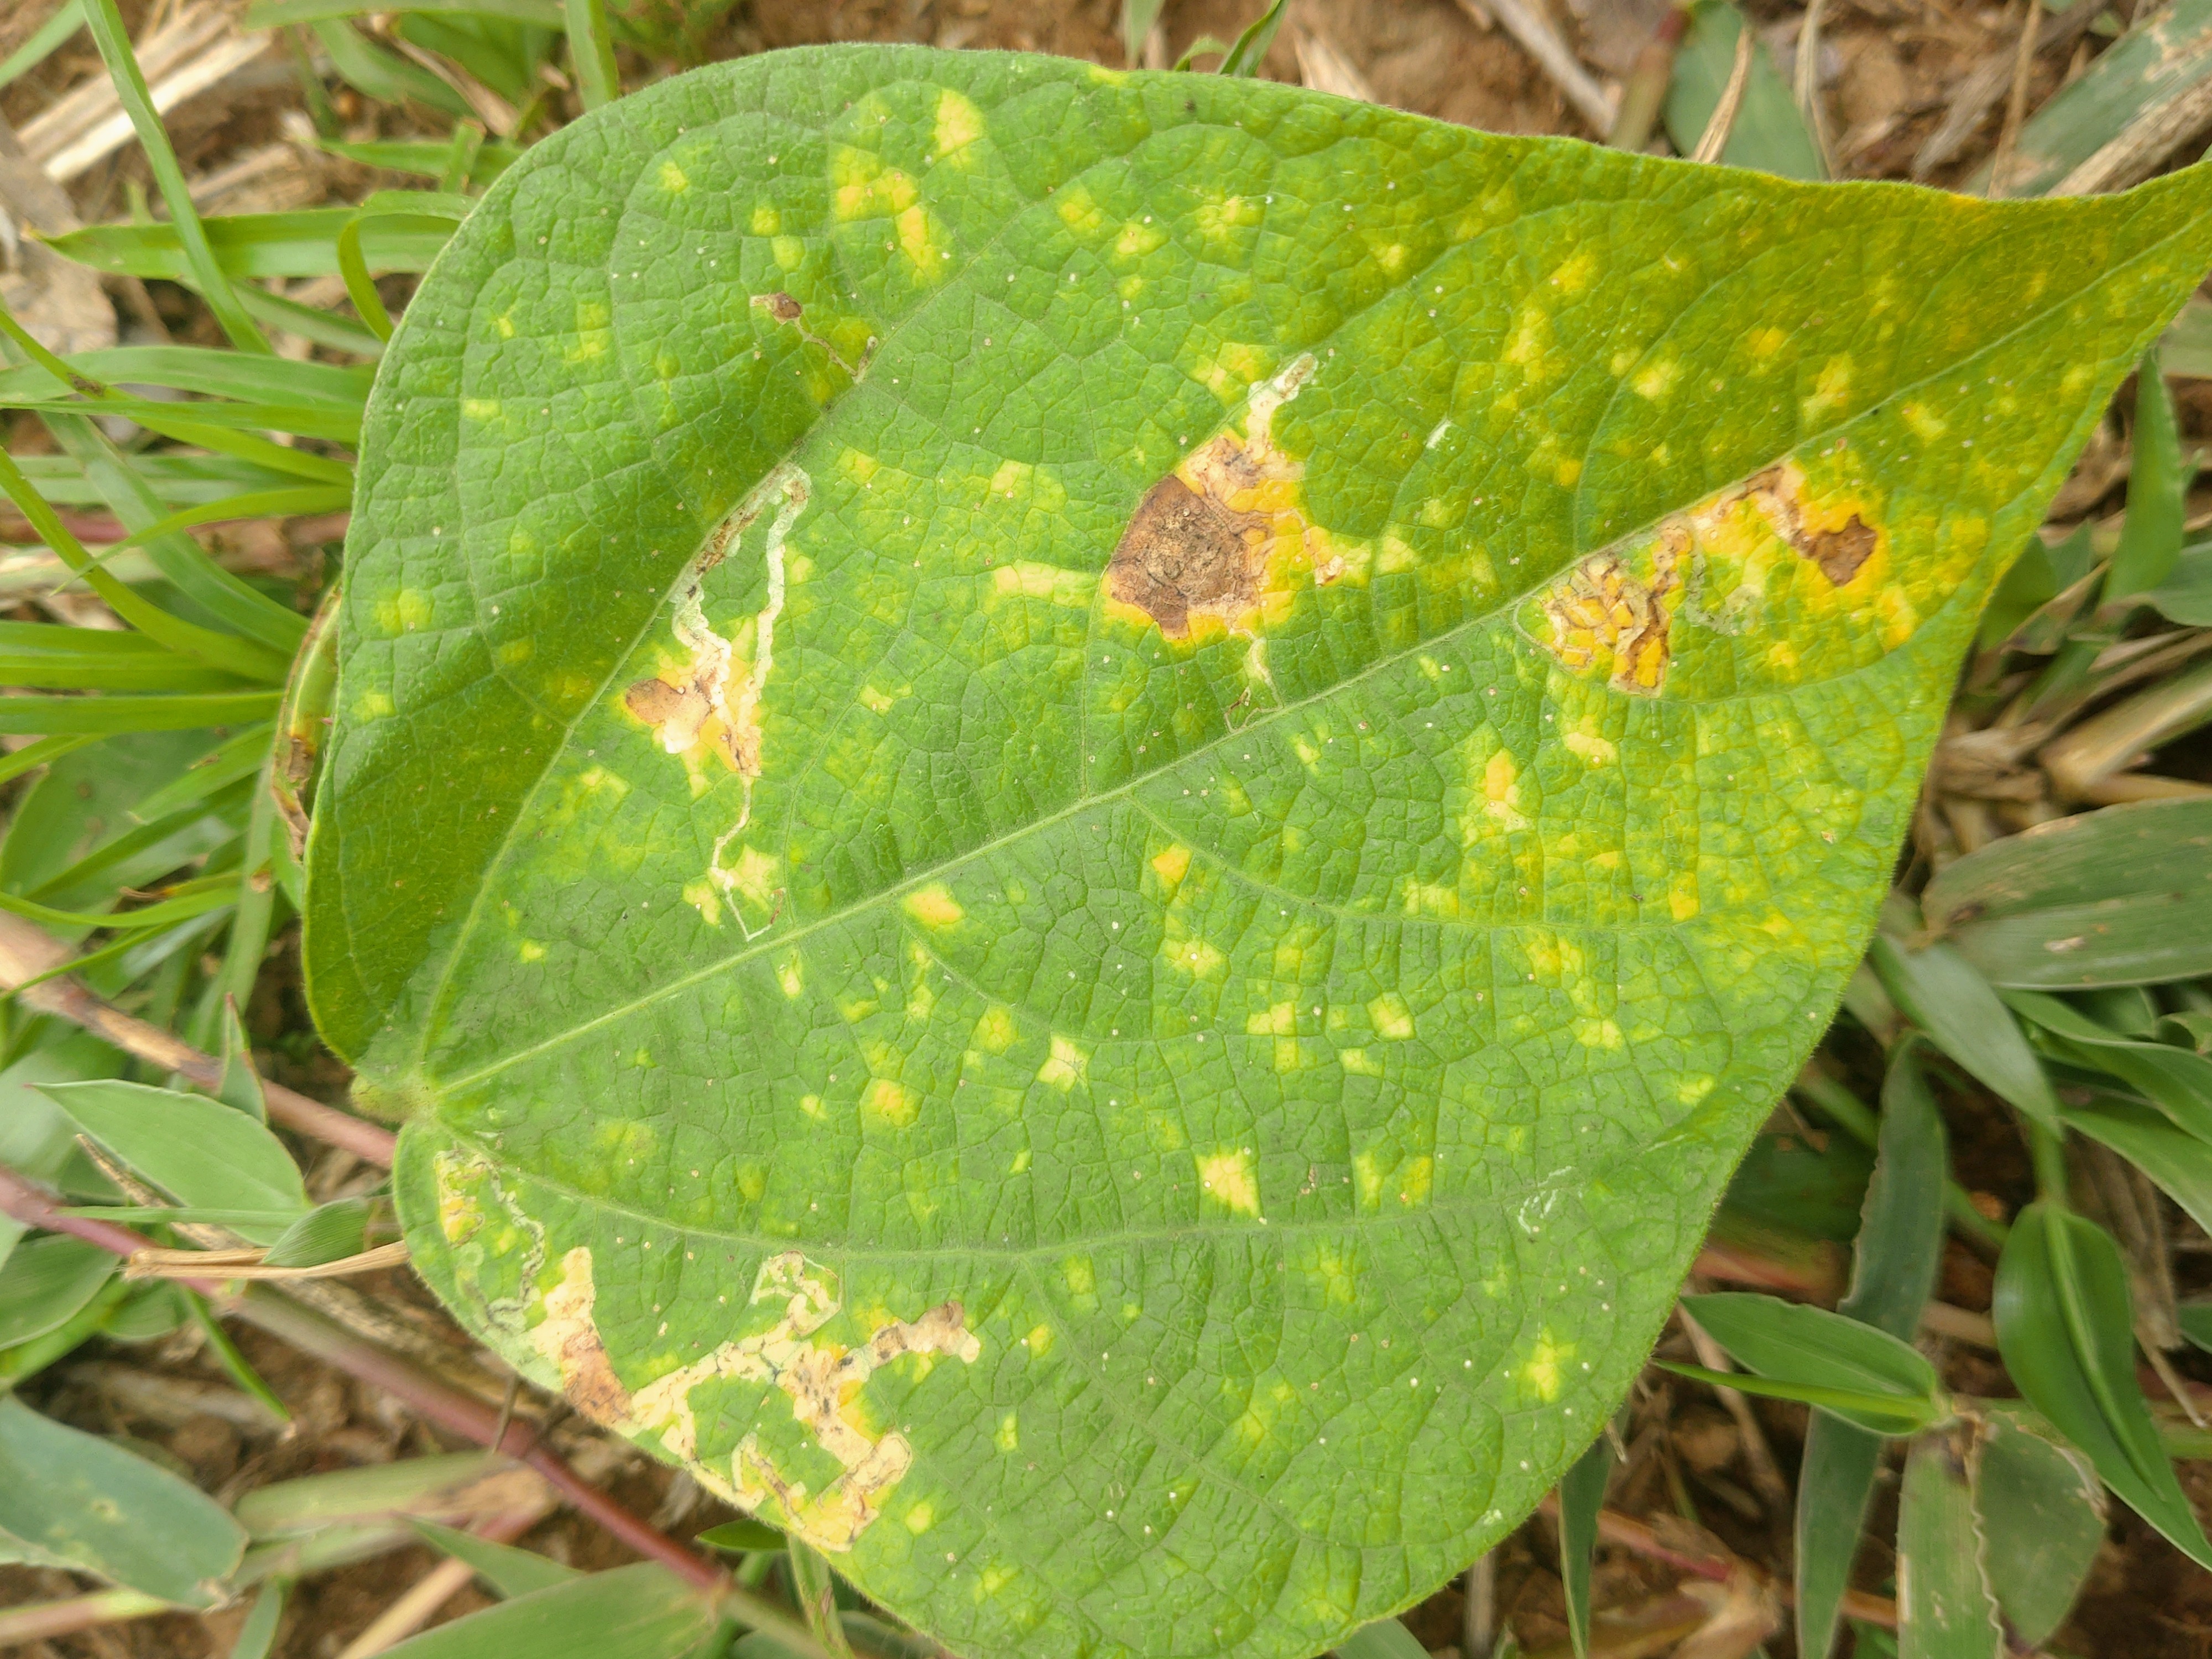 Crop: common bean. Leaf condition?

rust
